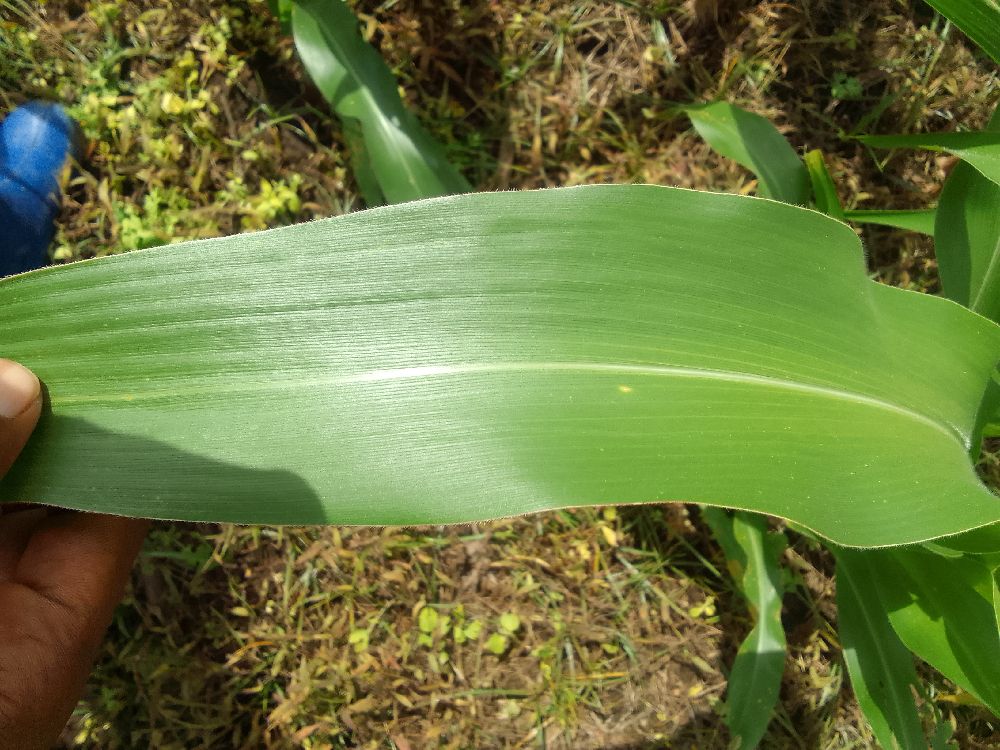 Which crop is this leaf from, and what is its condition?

maize, healthy
